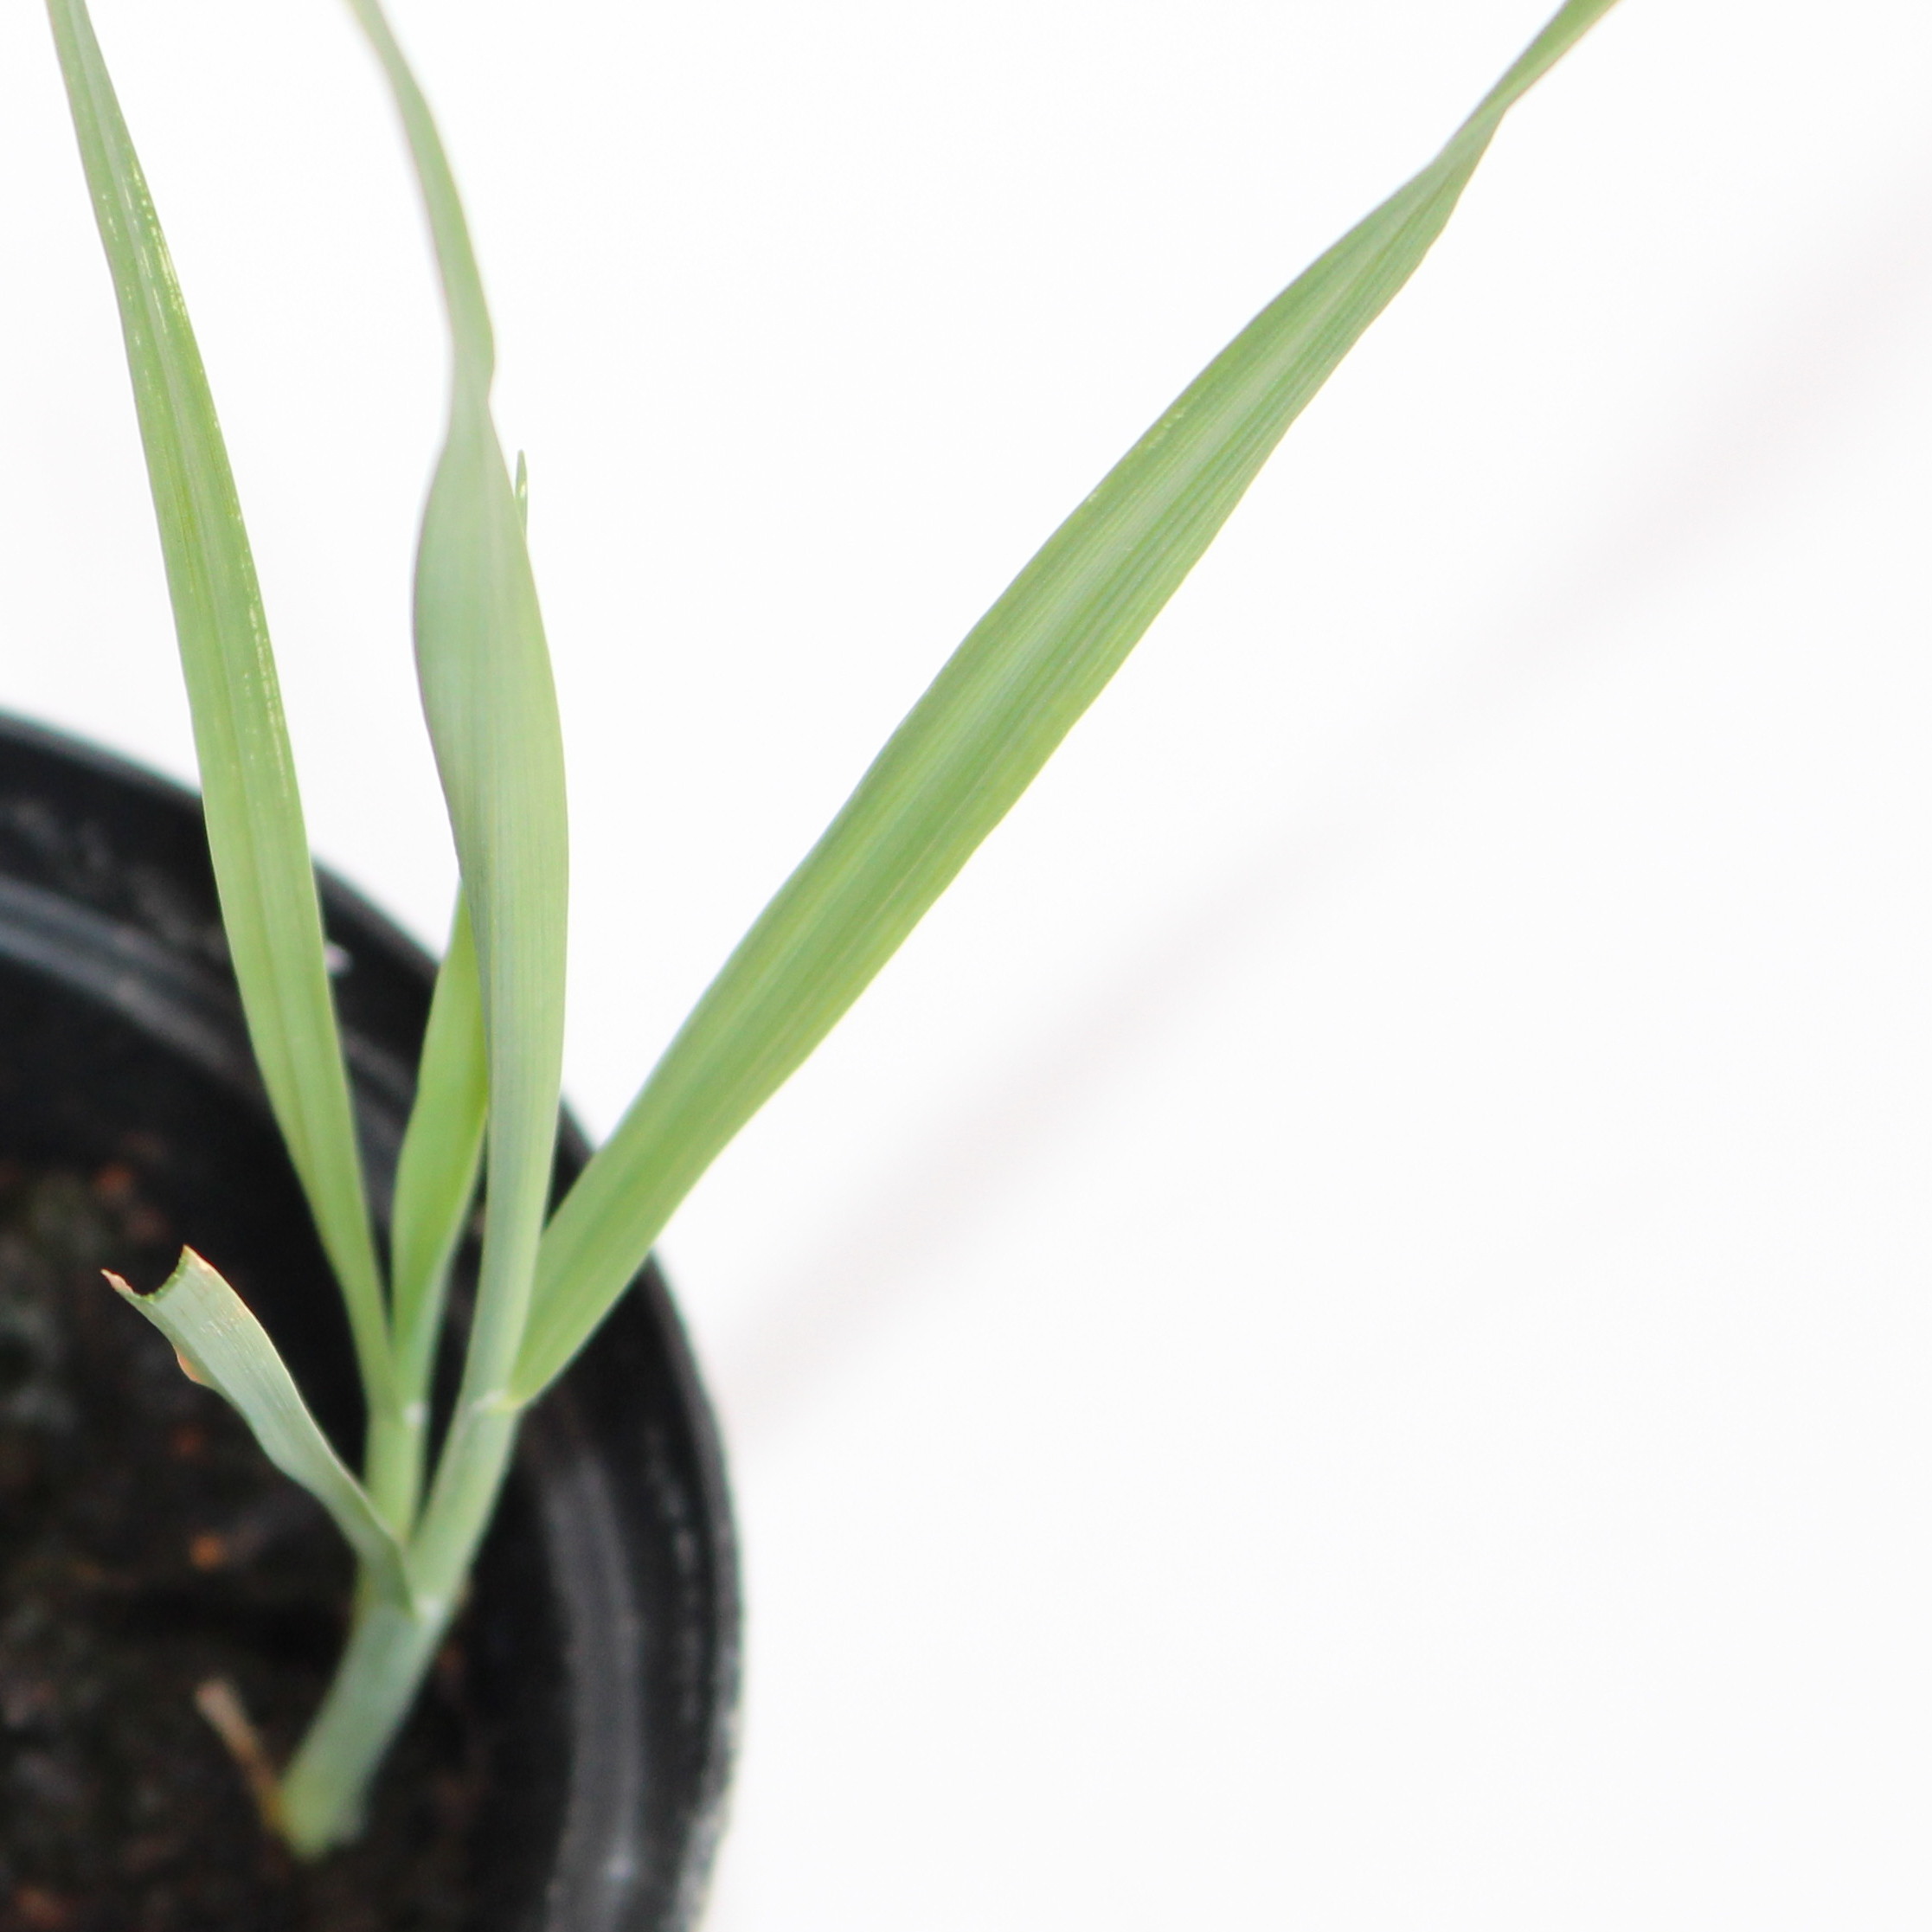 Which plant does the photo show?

Avena sterilis
